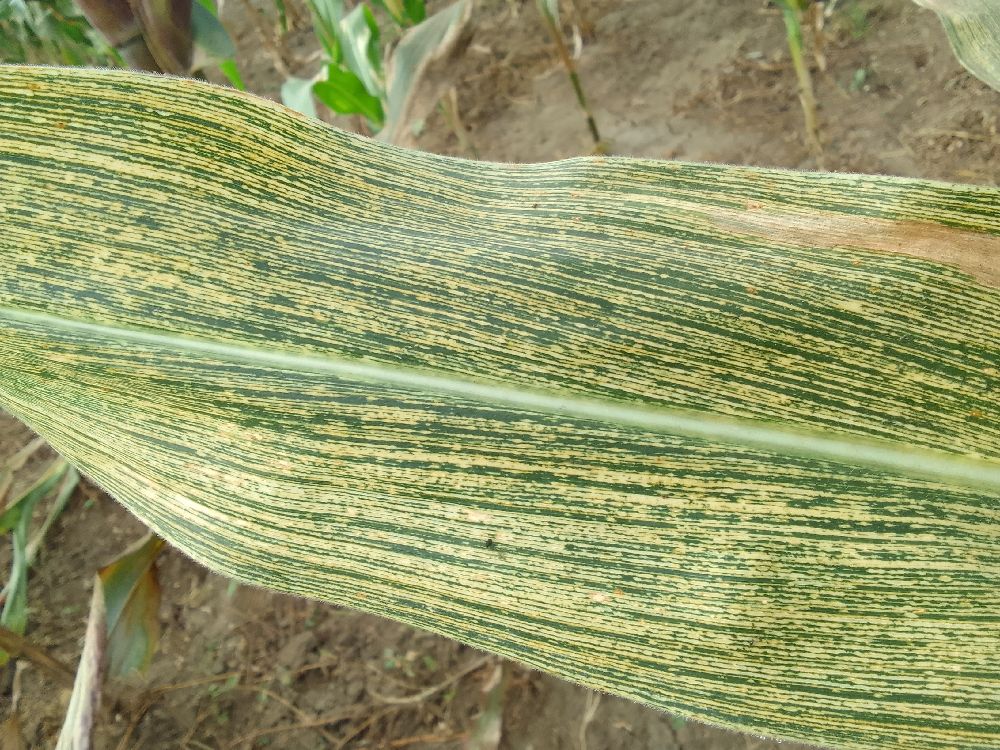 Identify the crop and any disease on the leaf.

maize, maize streak virus
